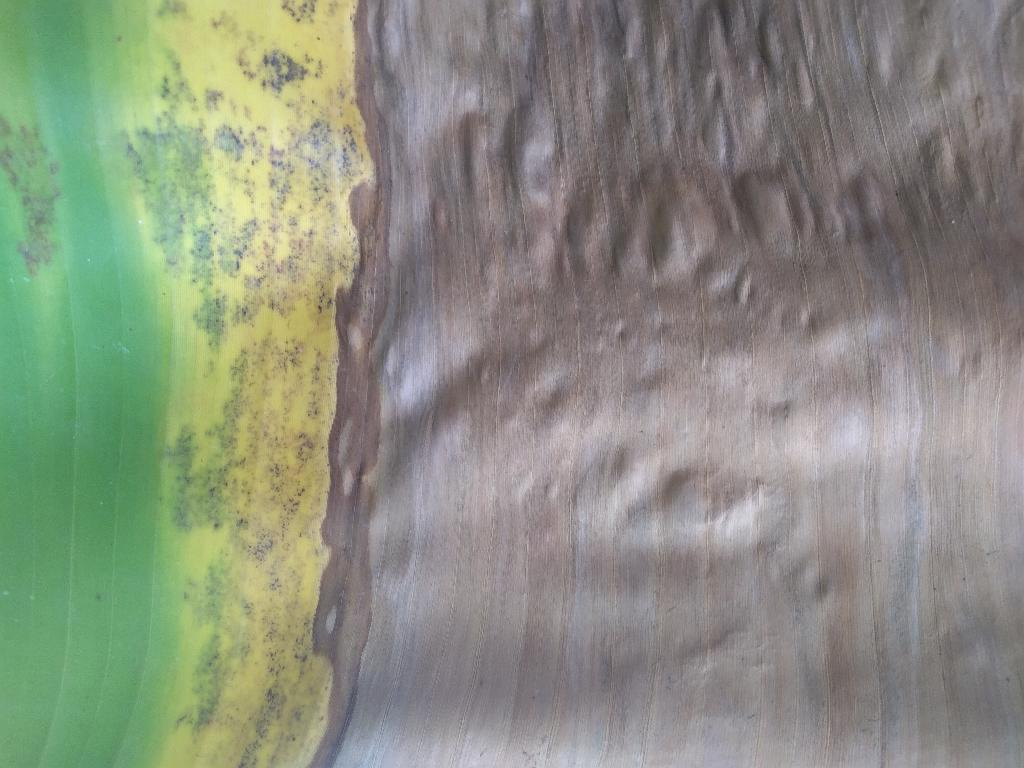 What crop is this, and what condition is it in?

banana, black sigatoka
